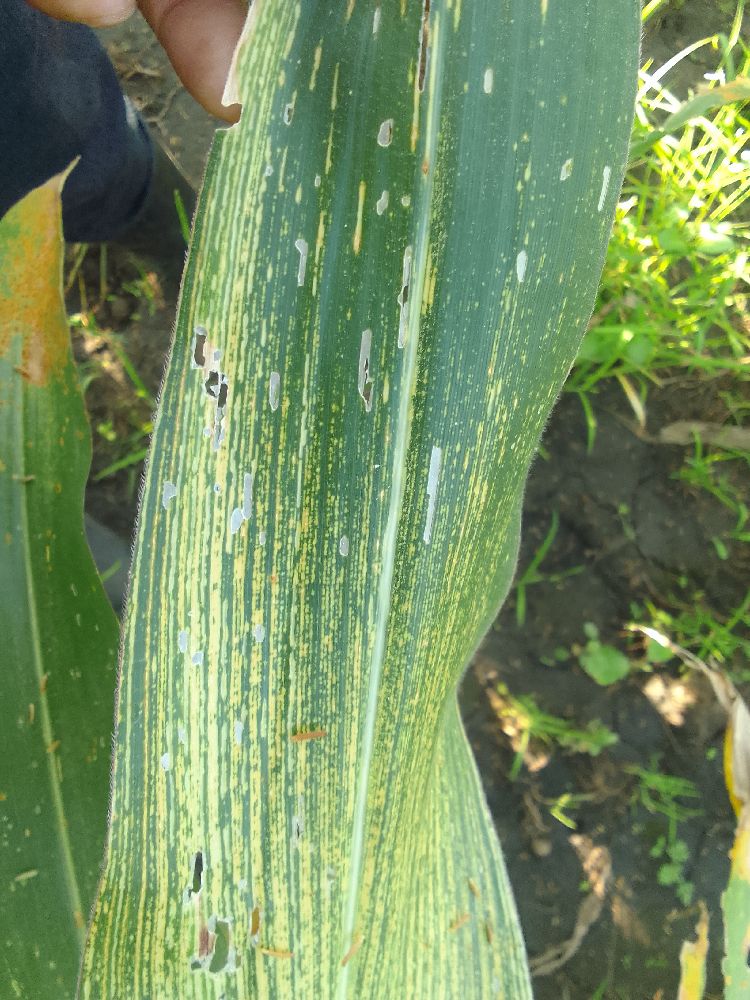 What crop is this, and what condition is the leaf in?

maize, maize streak virus
